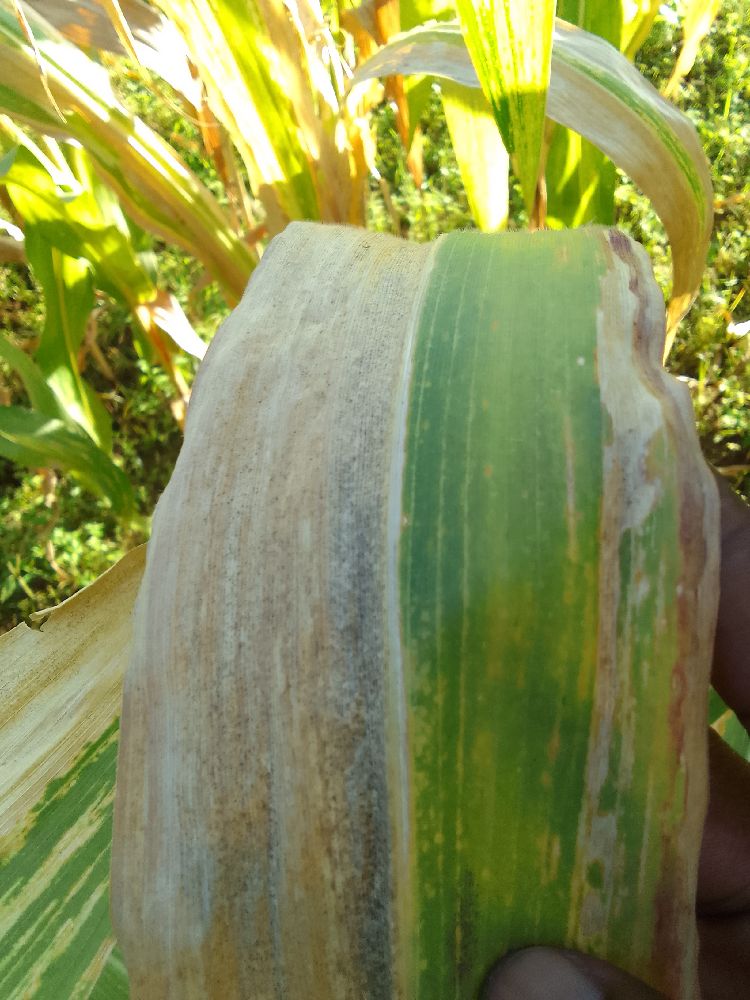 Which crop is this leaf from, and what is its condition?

maize, maize lethal necrosis
